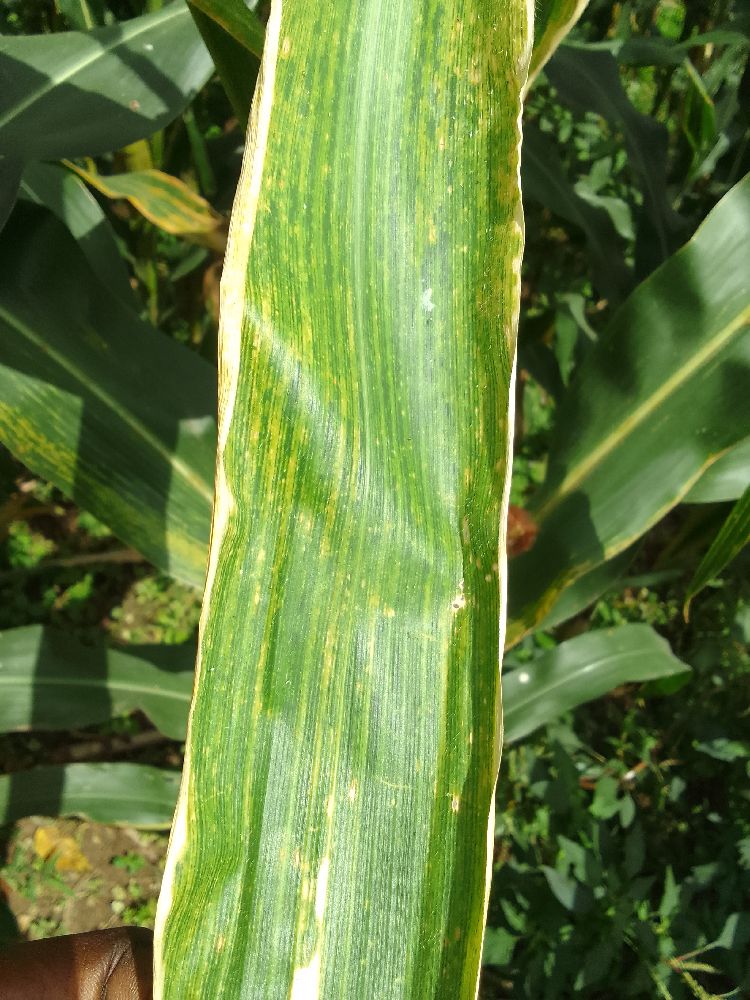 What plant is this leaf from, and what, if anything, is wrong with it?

maize, maize lethal necrosis
